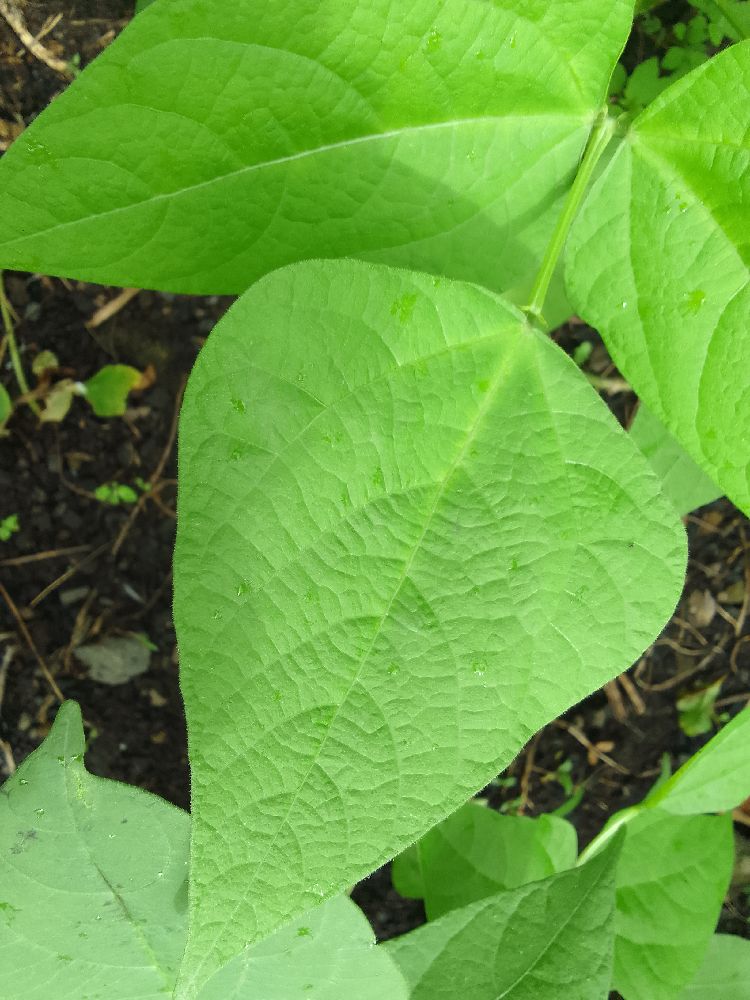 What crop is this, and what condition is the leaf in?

common bean, healthy
